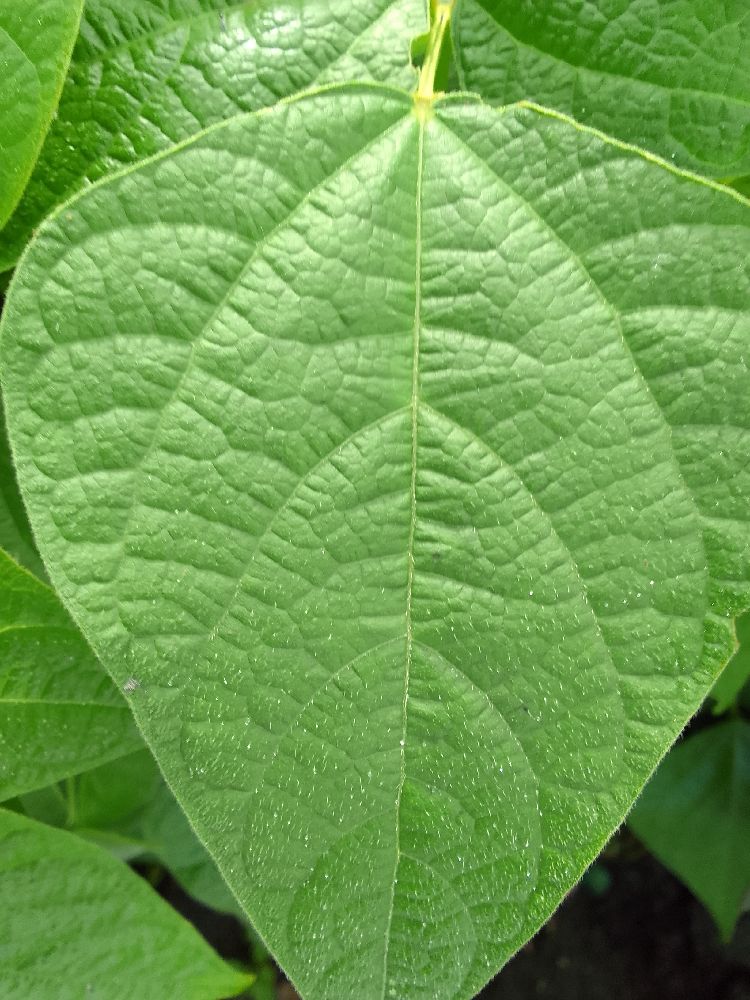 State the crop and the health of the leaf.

common bean, healthy
